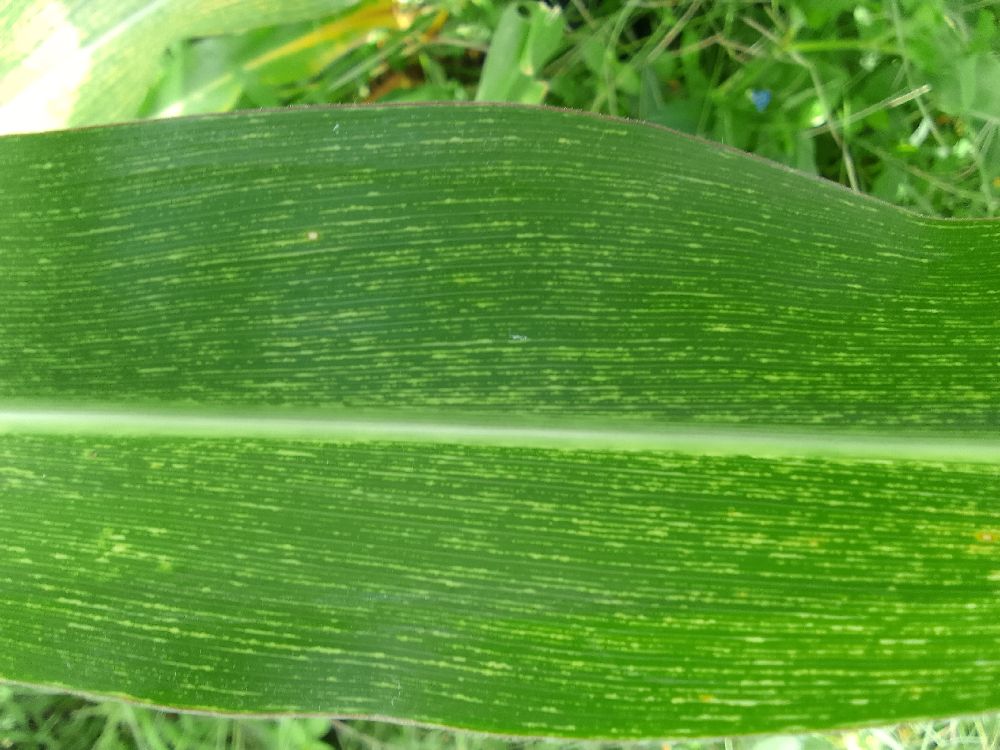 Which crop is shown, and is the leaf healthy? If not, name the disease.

maize, maize streak virus
